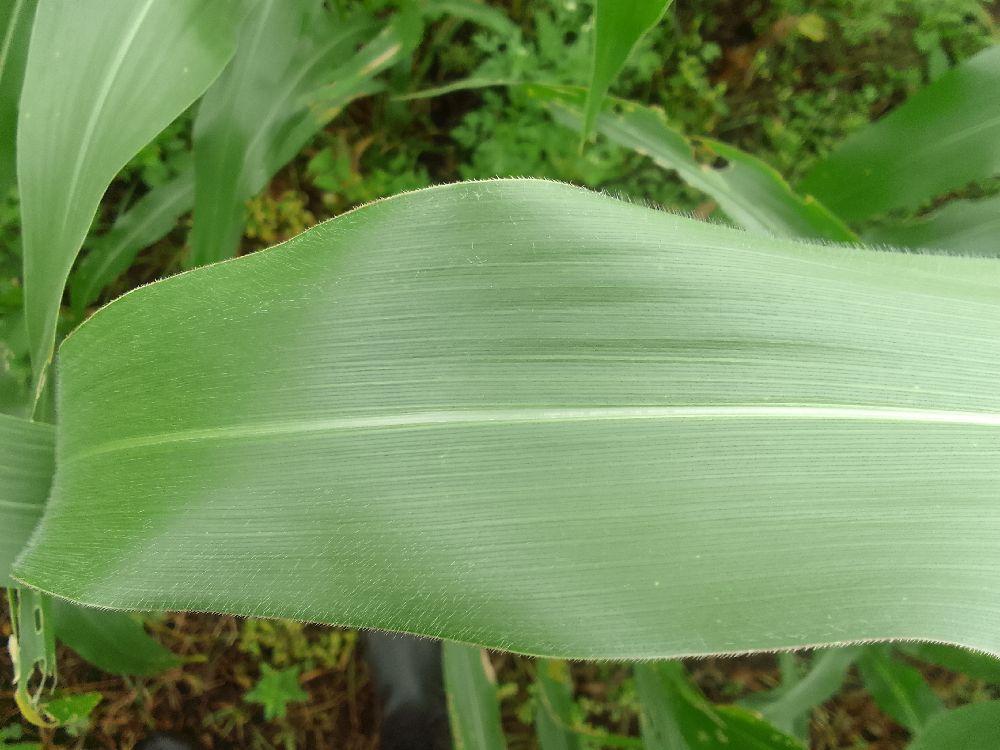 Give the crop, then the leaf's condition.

maize, healthy
